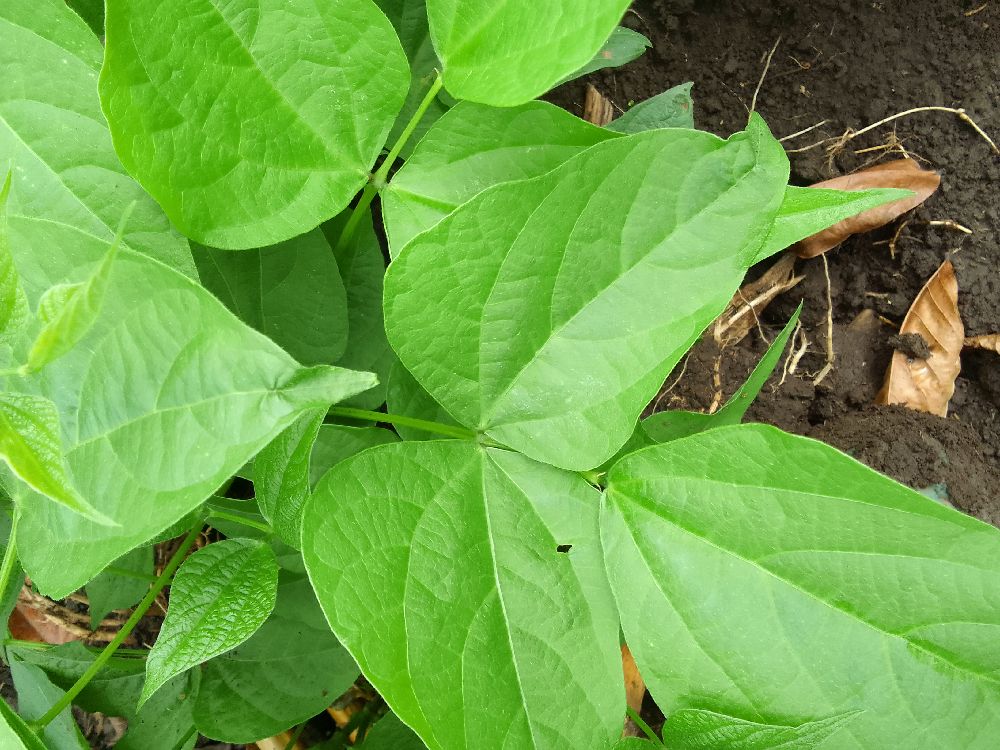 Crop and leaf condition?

common bean, healthy
